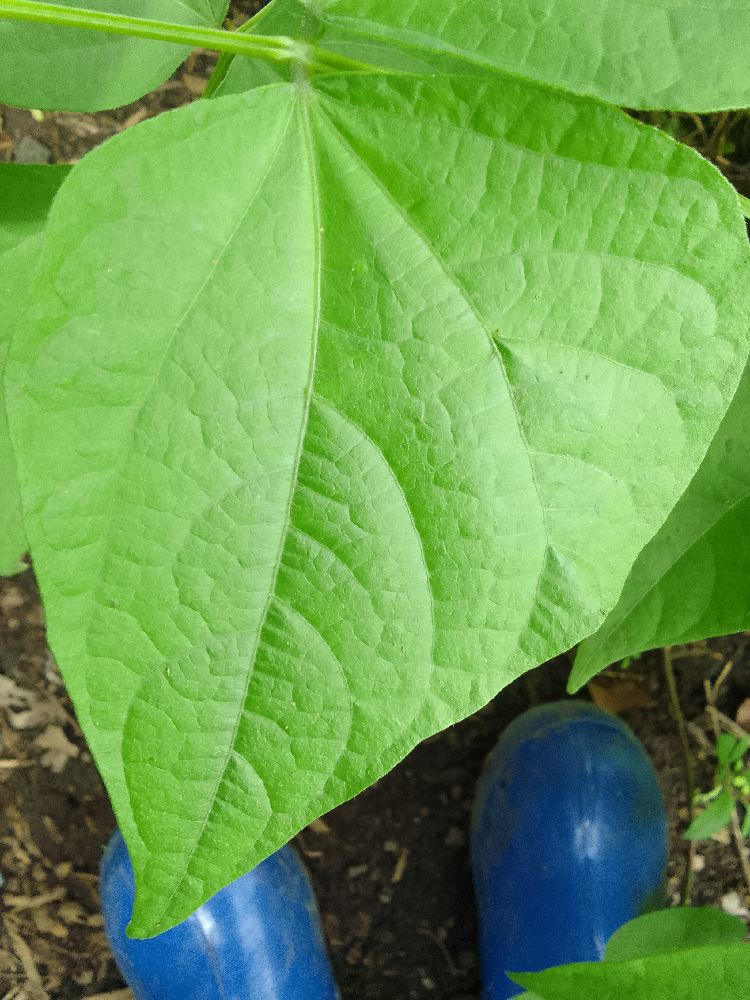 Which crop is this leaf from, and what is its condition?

common bean, healthy
